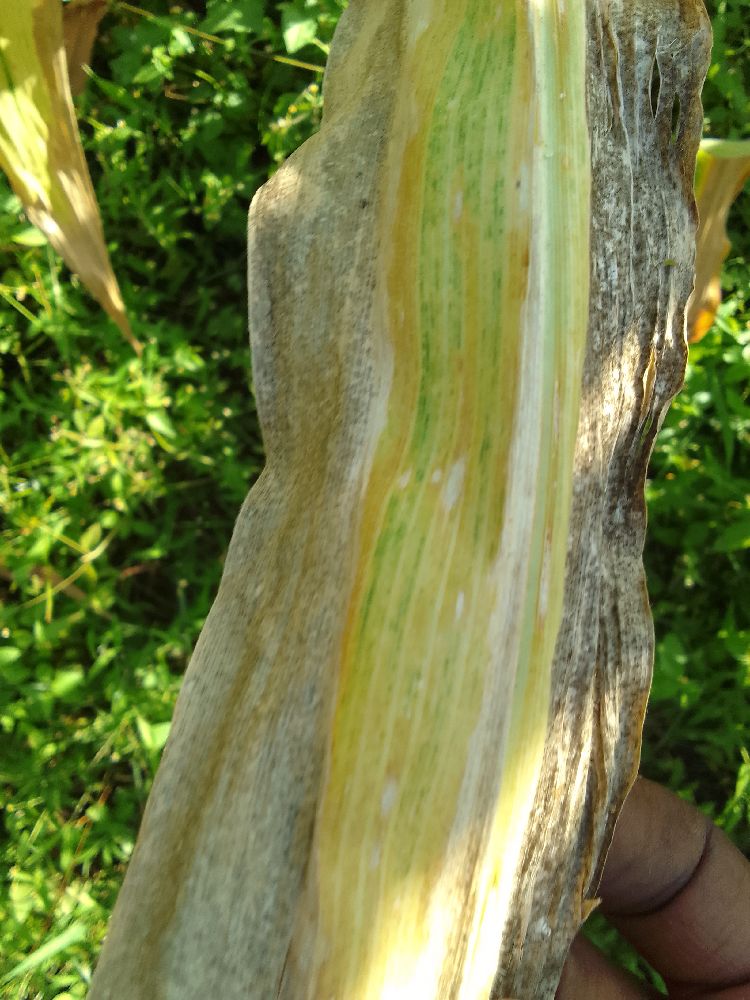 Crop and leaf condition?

maize, maize lethal necrosis
